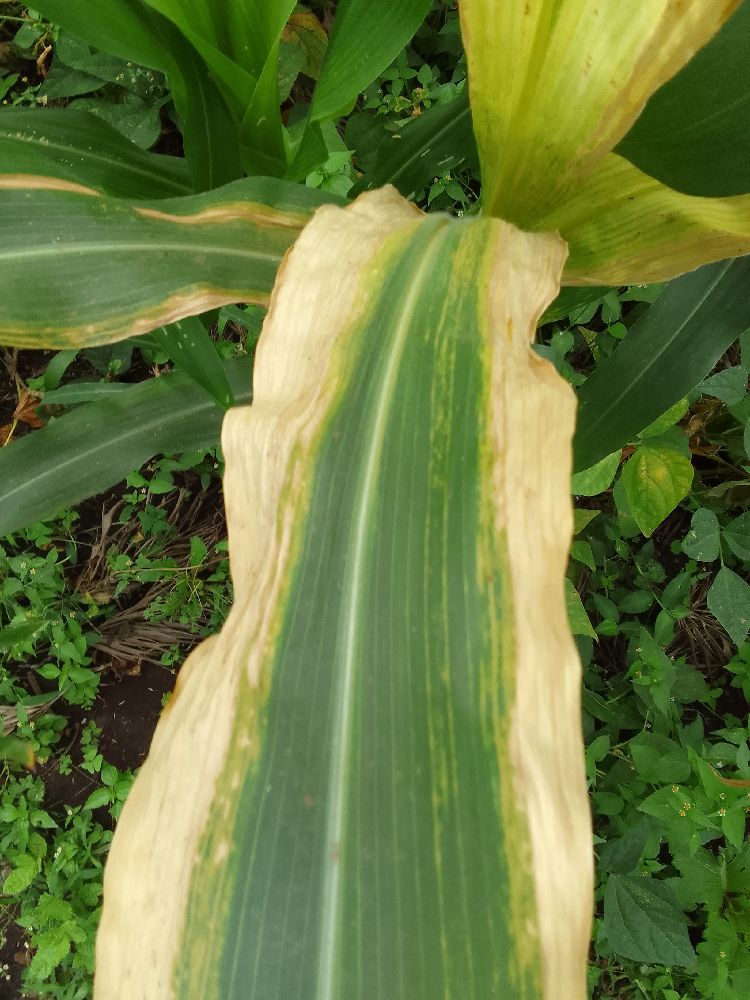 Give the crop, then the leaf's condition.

maize, maize lethal necrosis
